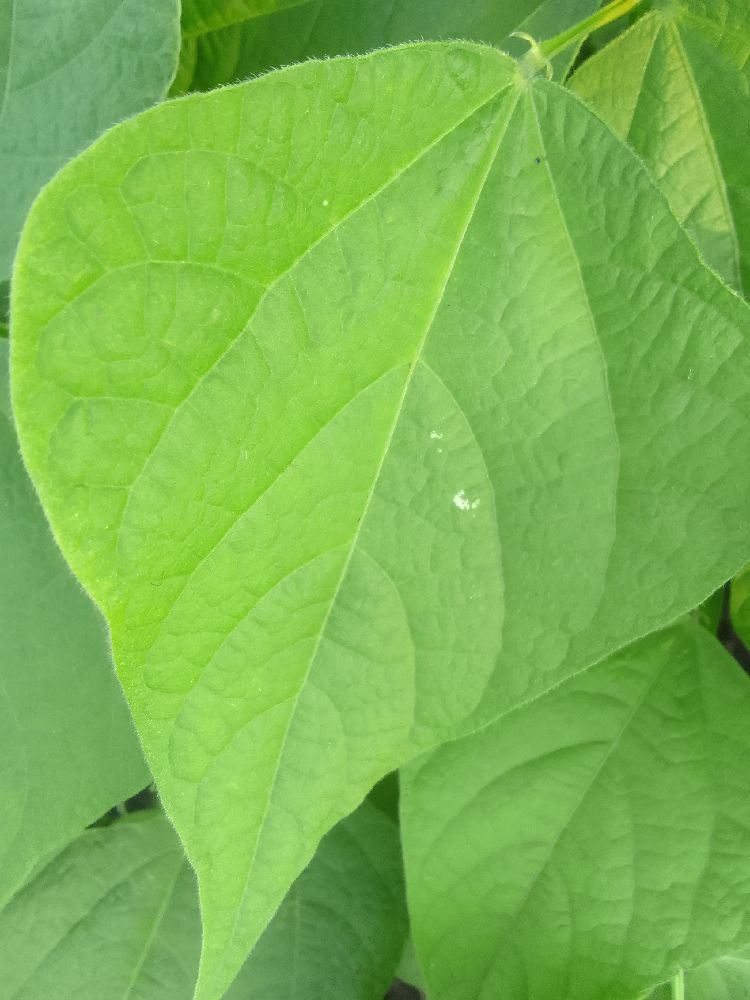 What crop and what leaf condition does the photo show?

common bean, healthy
